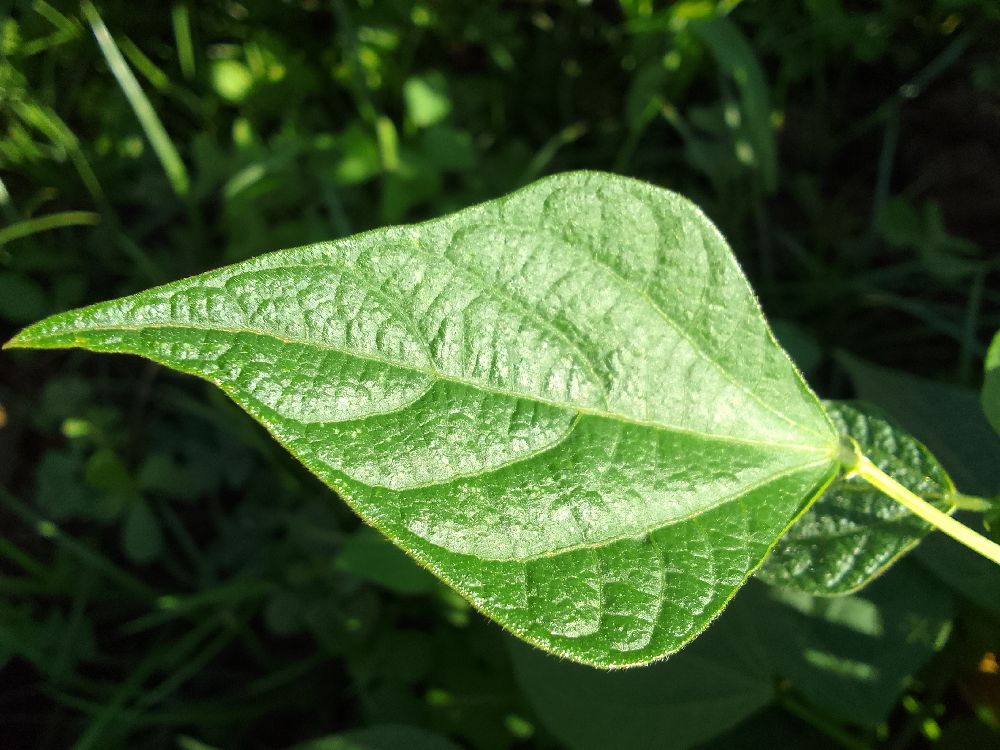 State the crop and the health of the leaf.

common bean, healthy
